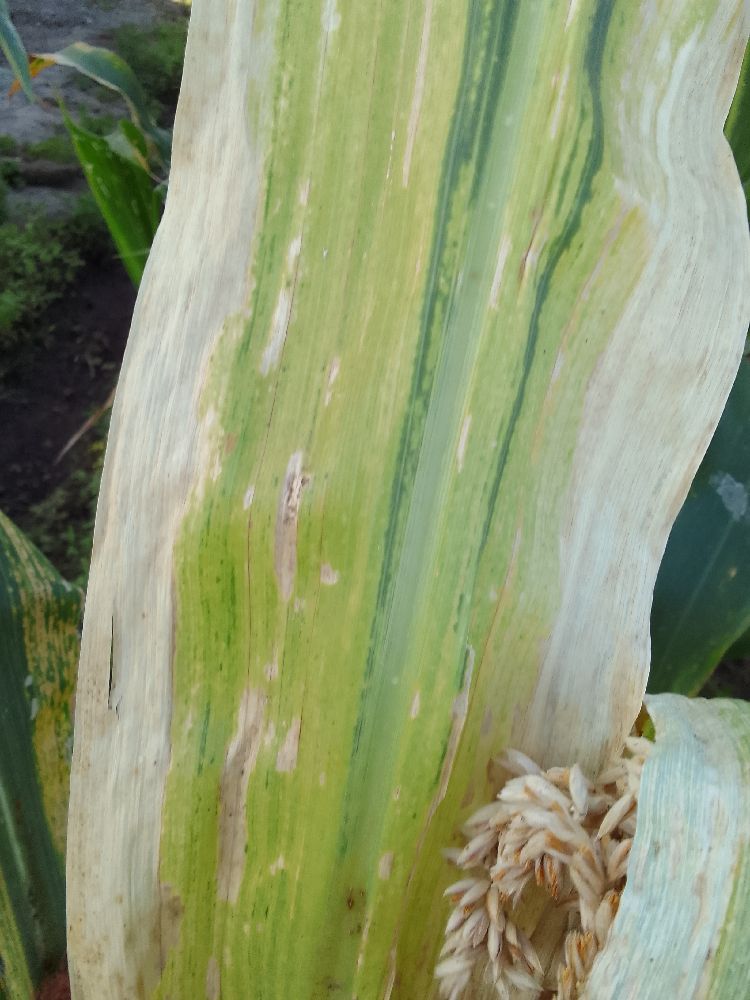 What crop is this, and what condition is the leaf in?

maize, maize lethal necrosis
